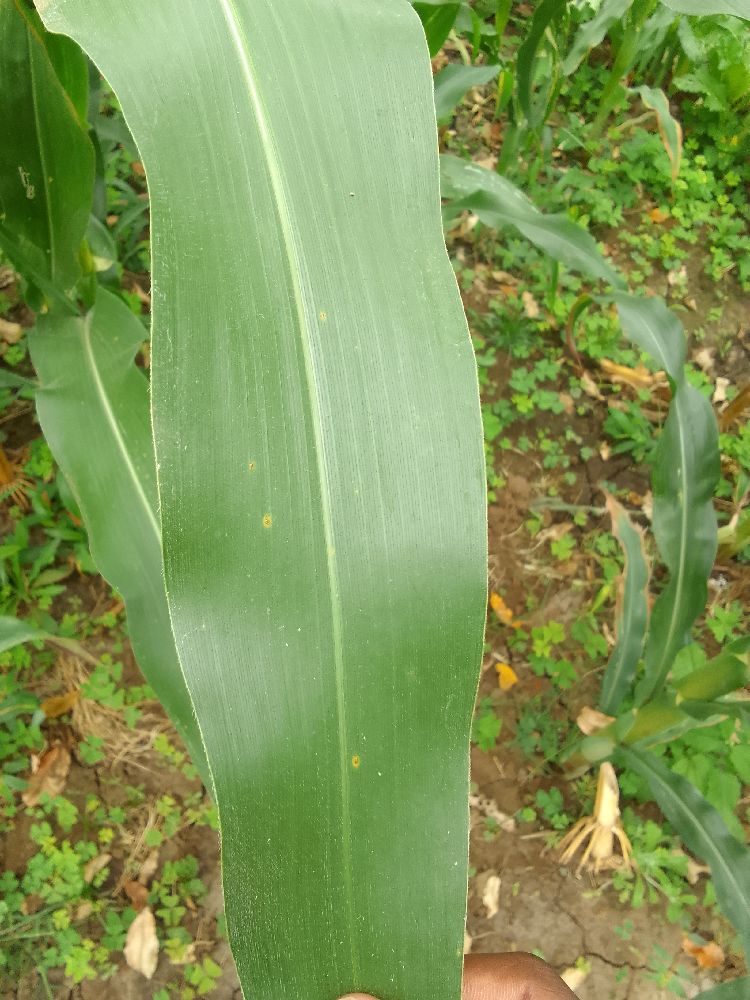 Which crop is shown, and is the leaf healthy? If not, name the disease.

maize, healthy
